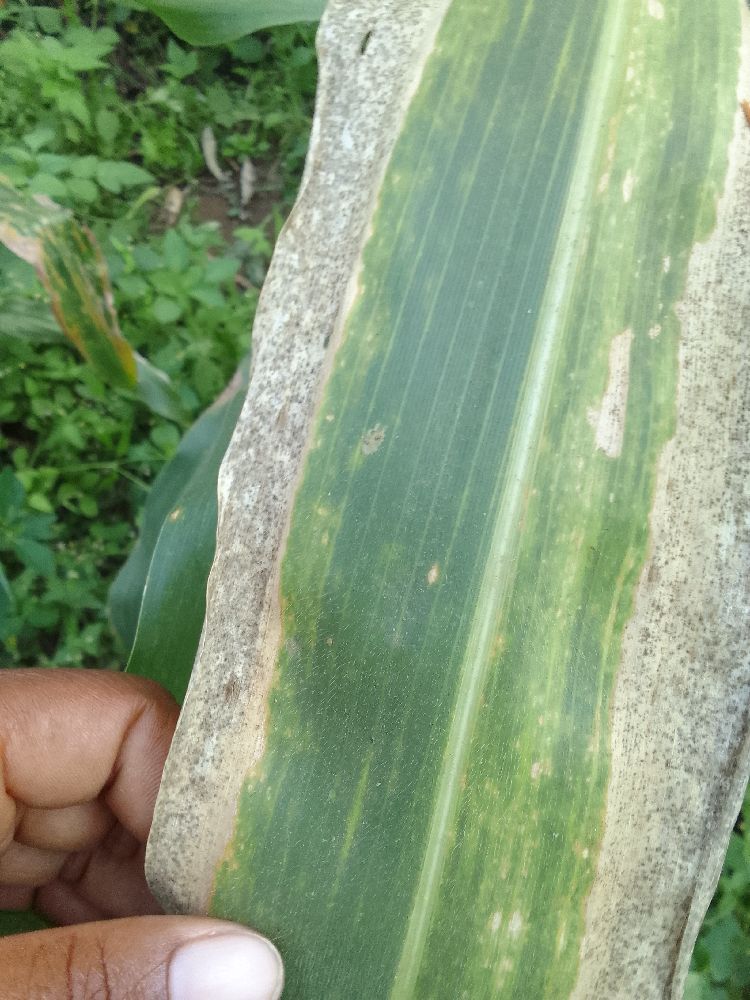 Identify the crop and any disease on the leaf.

maize, maize lethal necrosis
